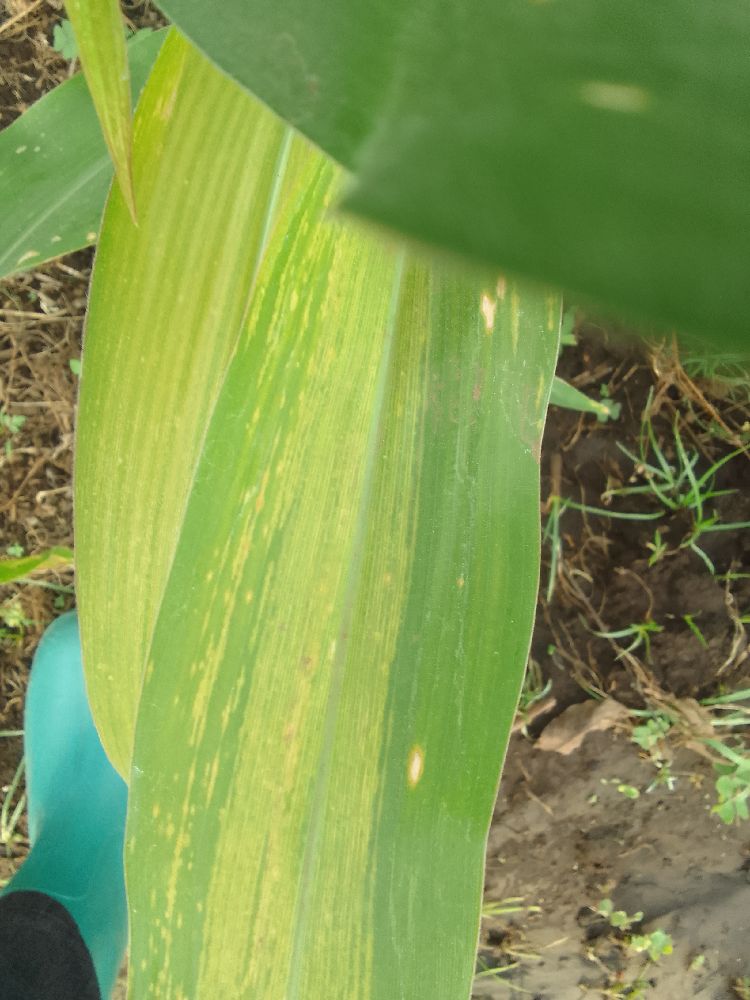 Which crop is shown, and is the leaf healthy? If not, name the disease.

maize, maize lethal necrosis
